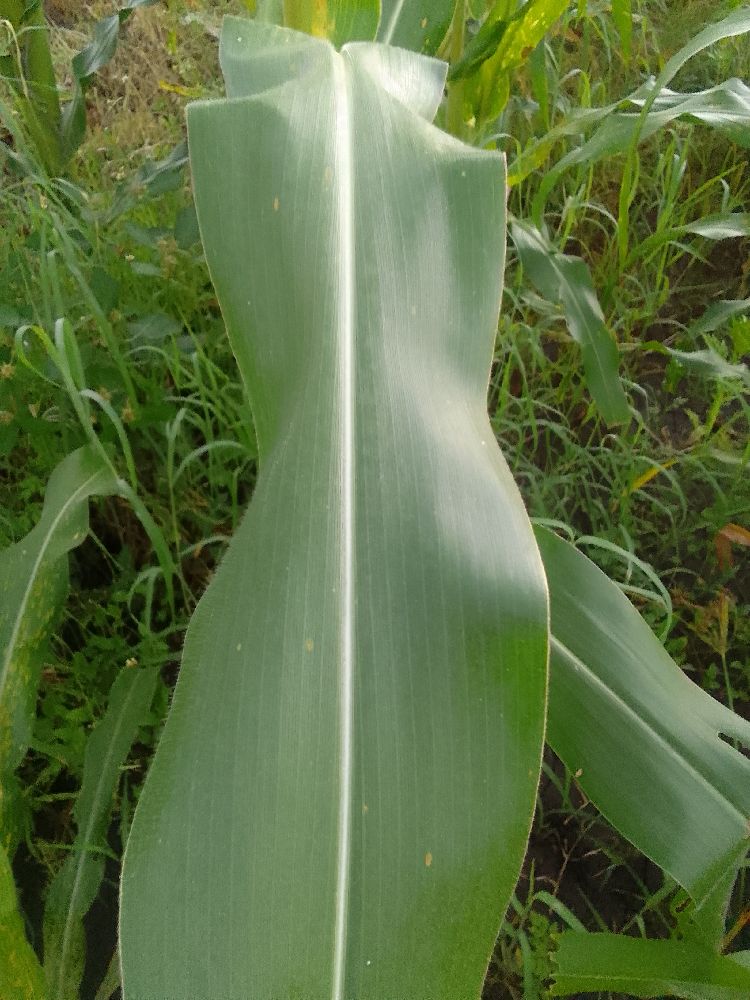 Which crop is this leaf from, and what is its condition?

common bean, healthy
